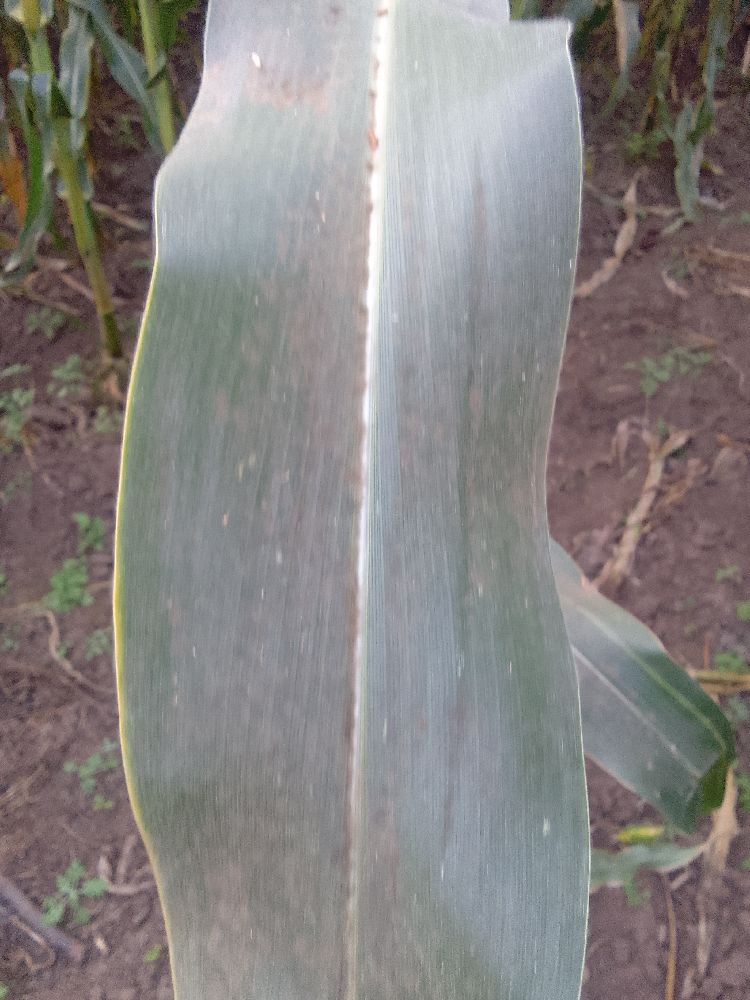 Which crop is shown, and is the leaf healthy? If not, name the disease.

maize, healthy
